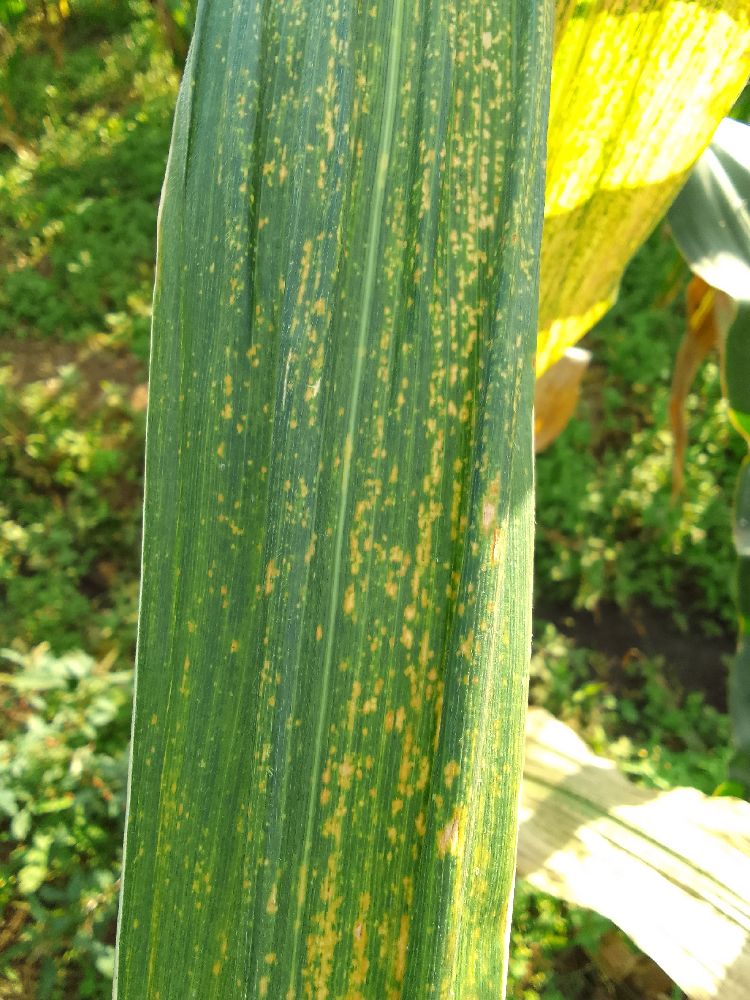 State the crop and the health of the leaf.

maize, maize lethal necrosis
